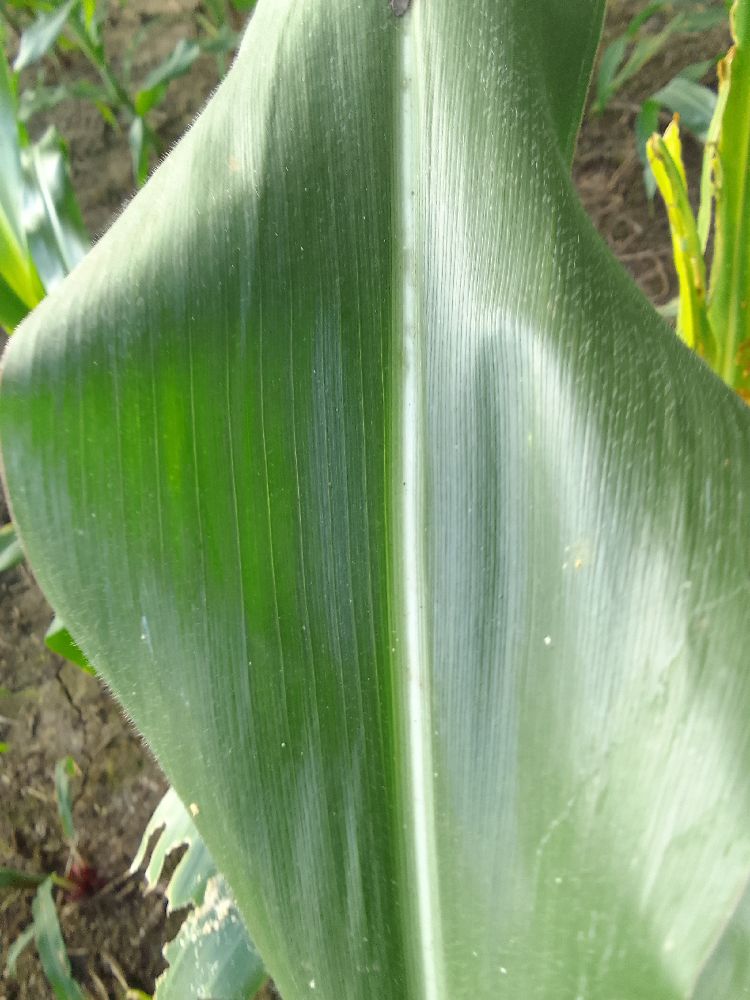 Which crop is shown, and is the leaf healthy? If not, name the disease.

maize, healthy
